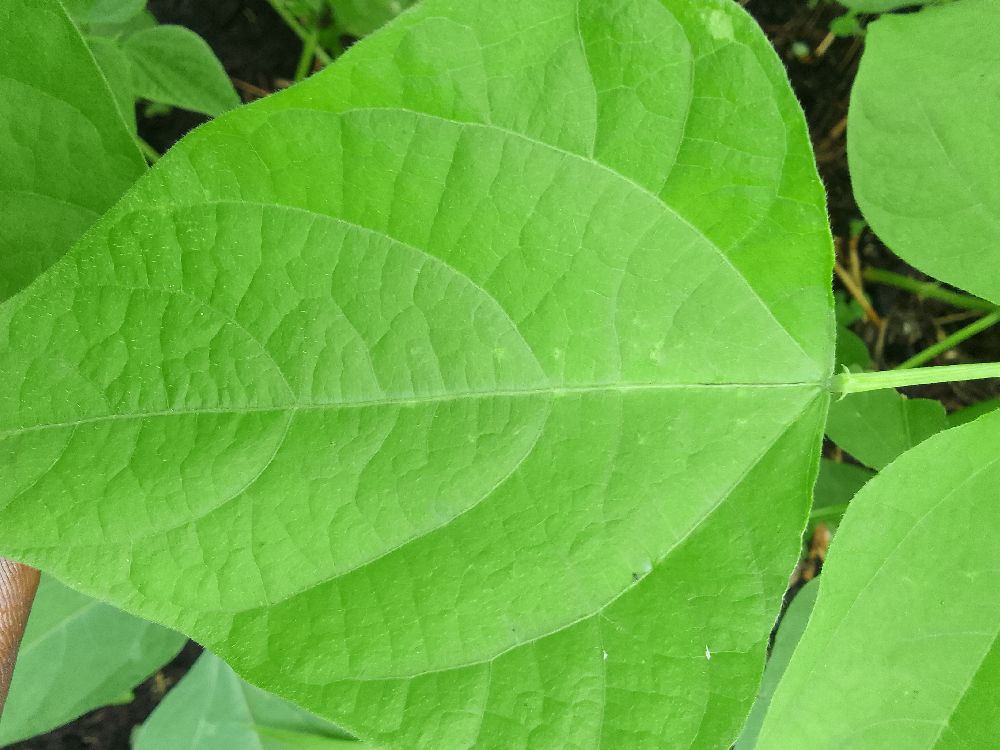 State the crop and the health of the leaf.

common bean, healthy
